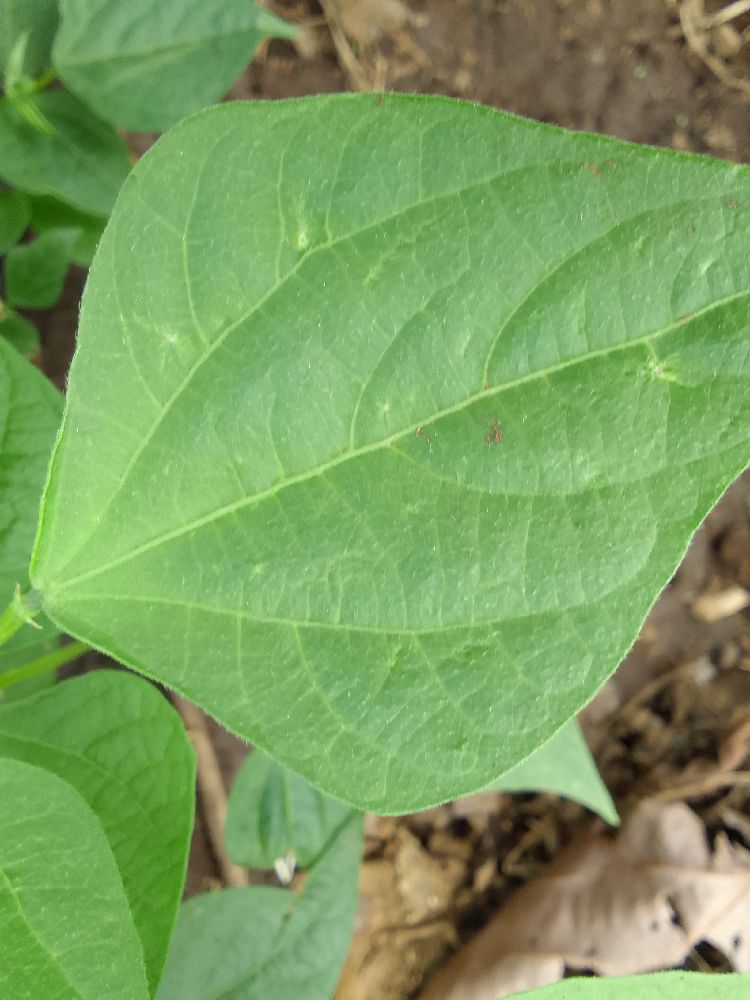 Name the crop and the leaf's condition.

common bean, healthy
